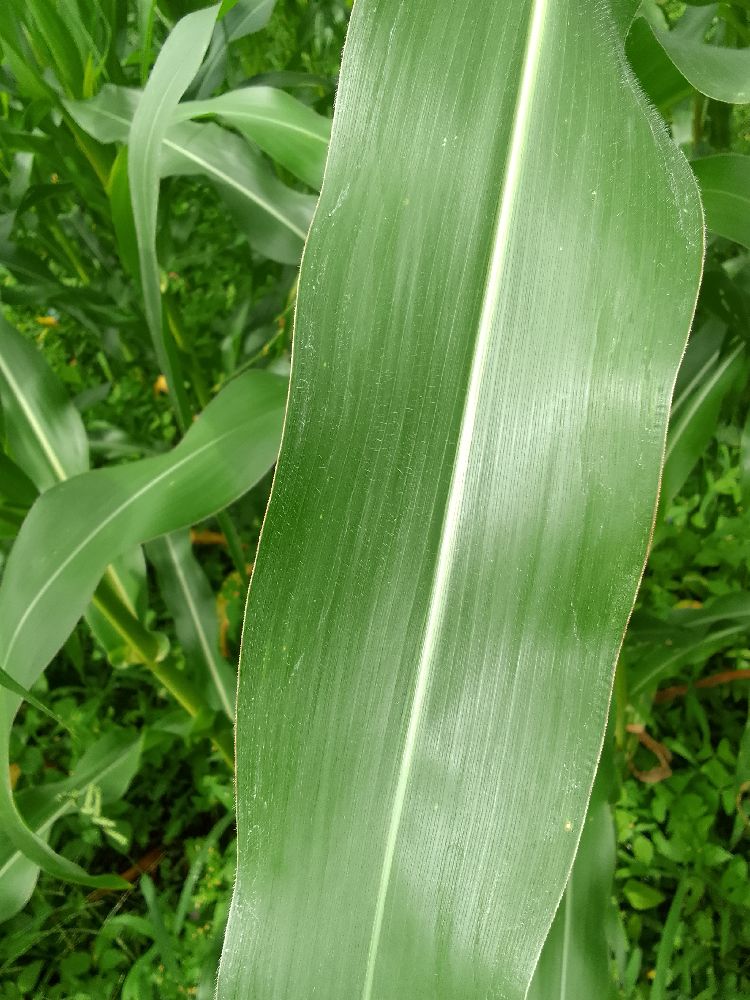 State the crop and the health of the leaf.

maize, healthy
